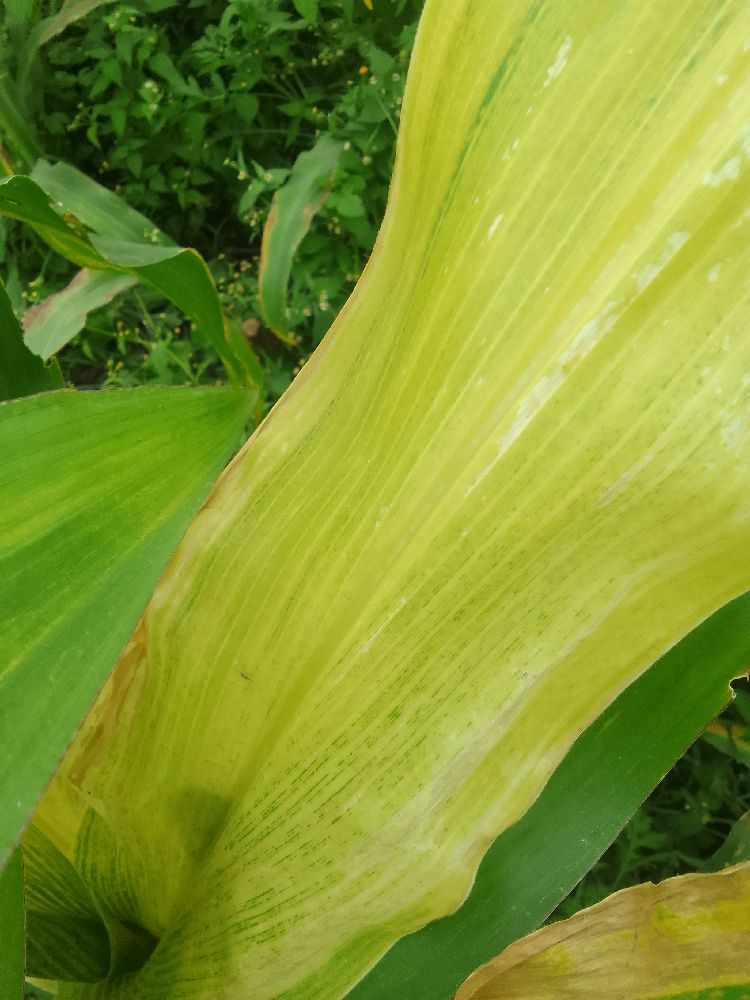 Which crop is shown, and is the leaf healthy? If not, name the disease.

maize, maize lethal necrosis
